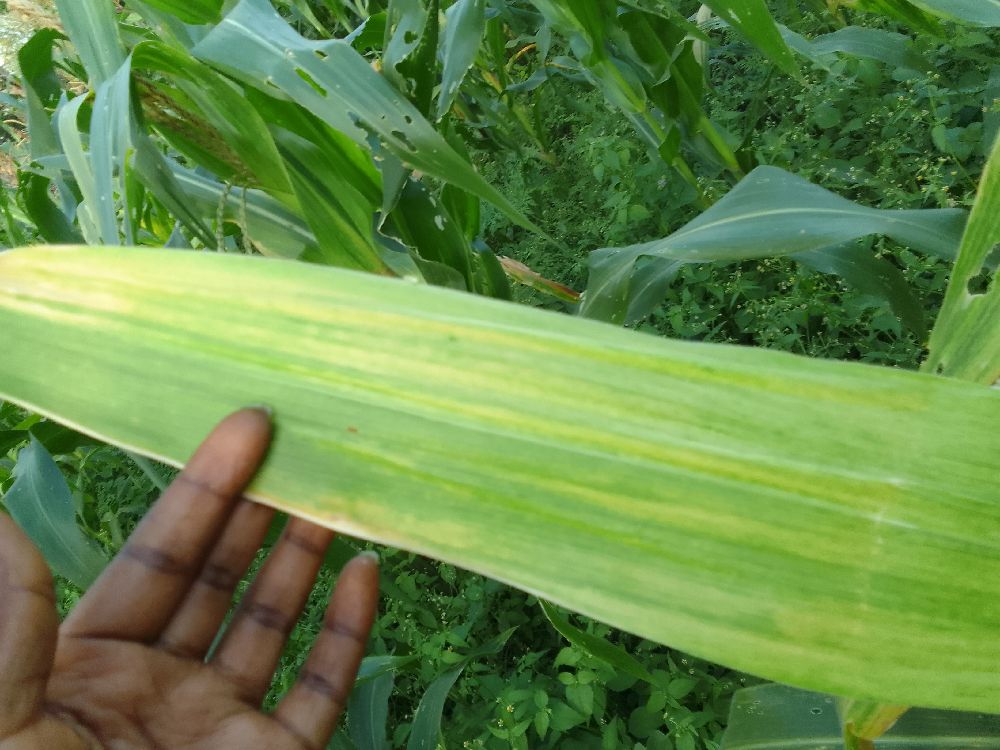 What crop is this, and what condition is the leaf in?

maize, maize lethal necrosis
